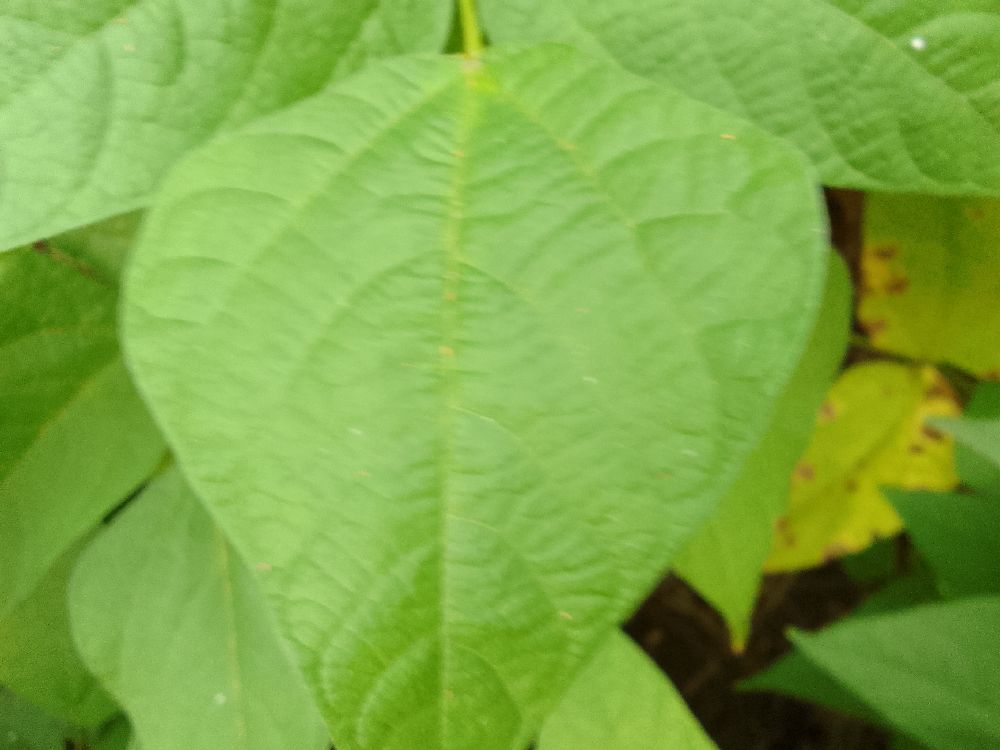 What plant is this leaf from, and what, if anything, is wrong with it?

common bean, healthy
